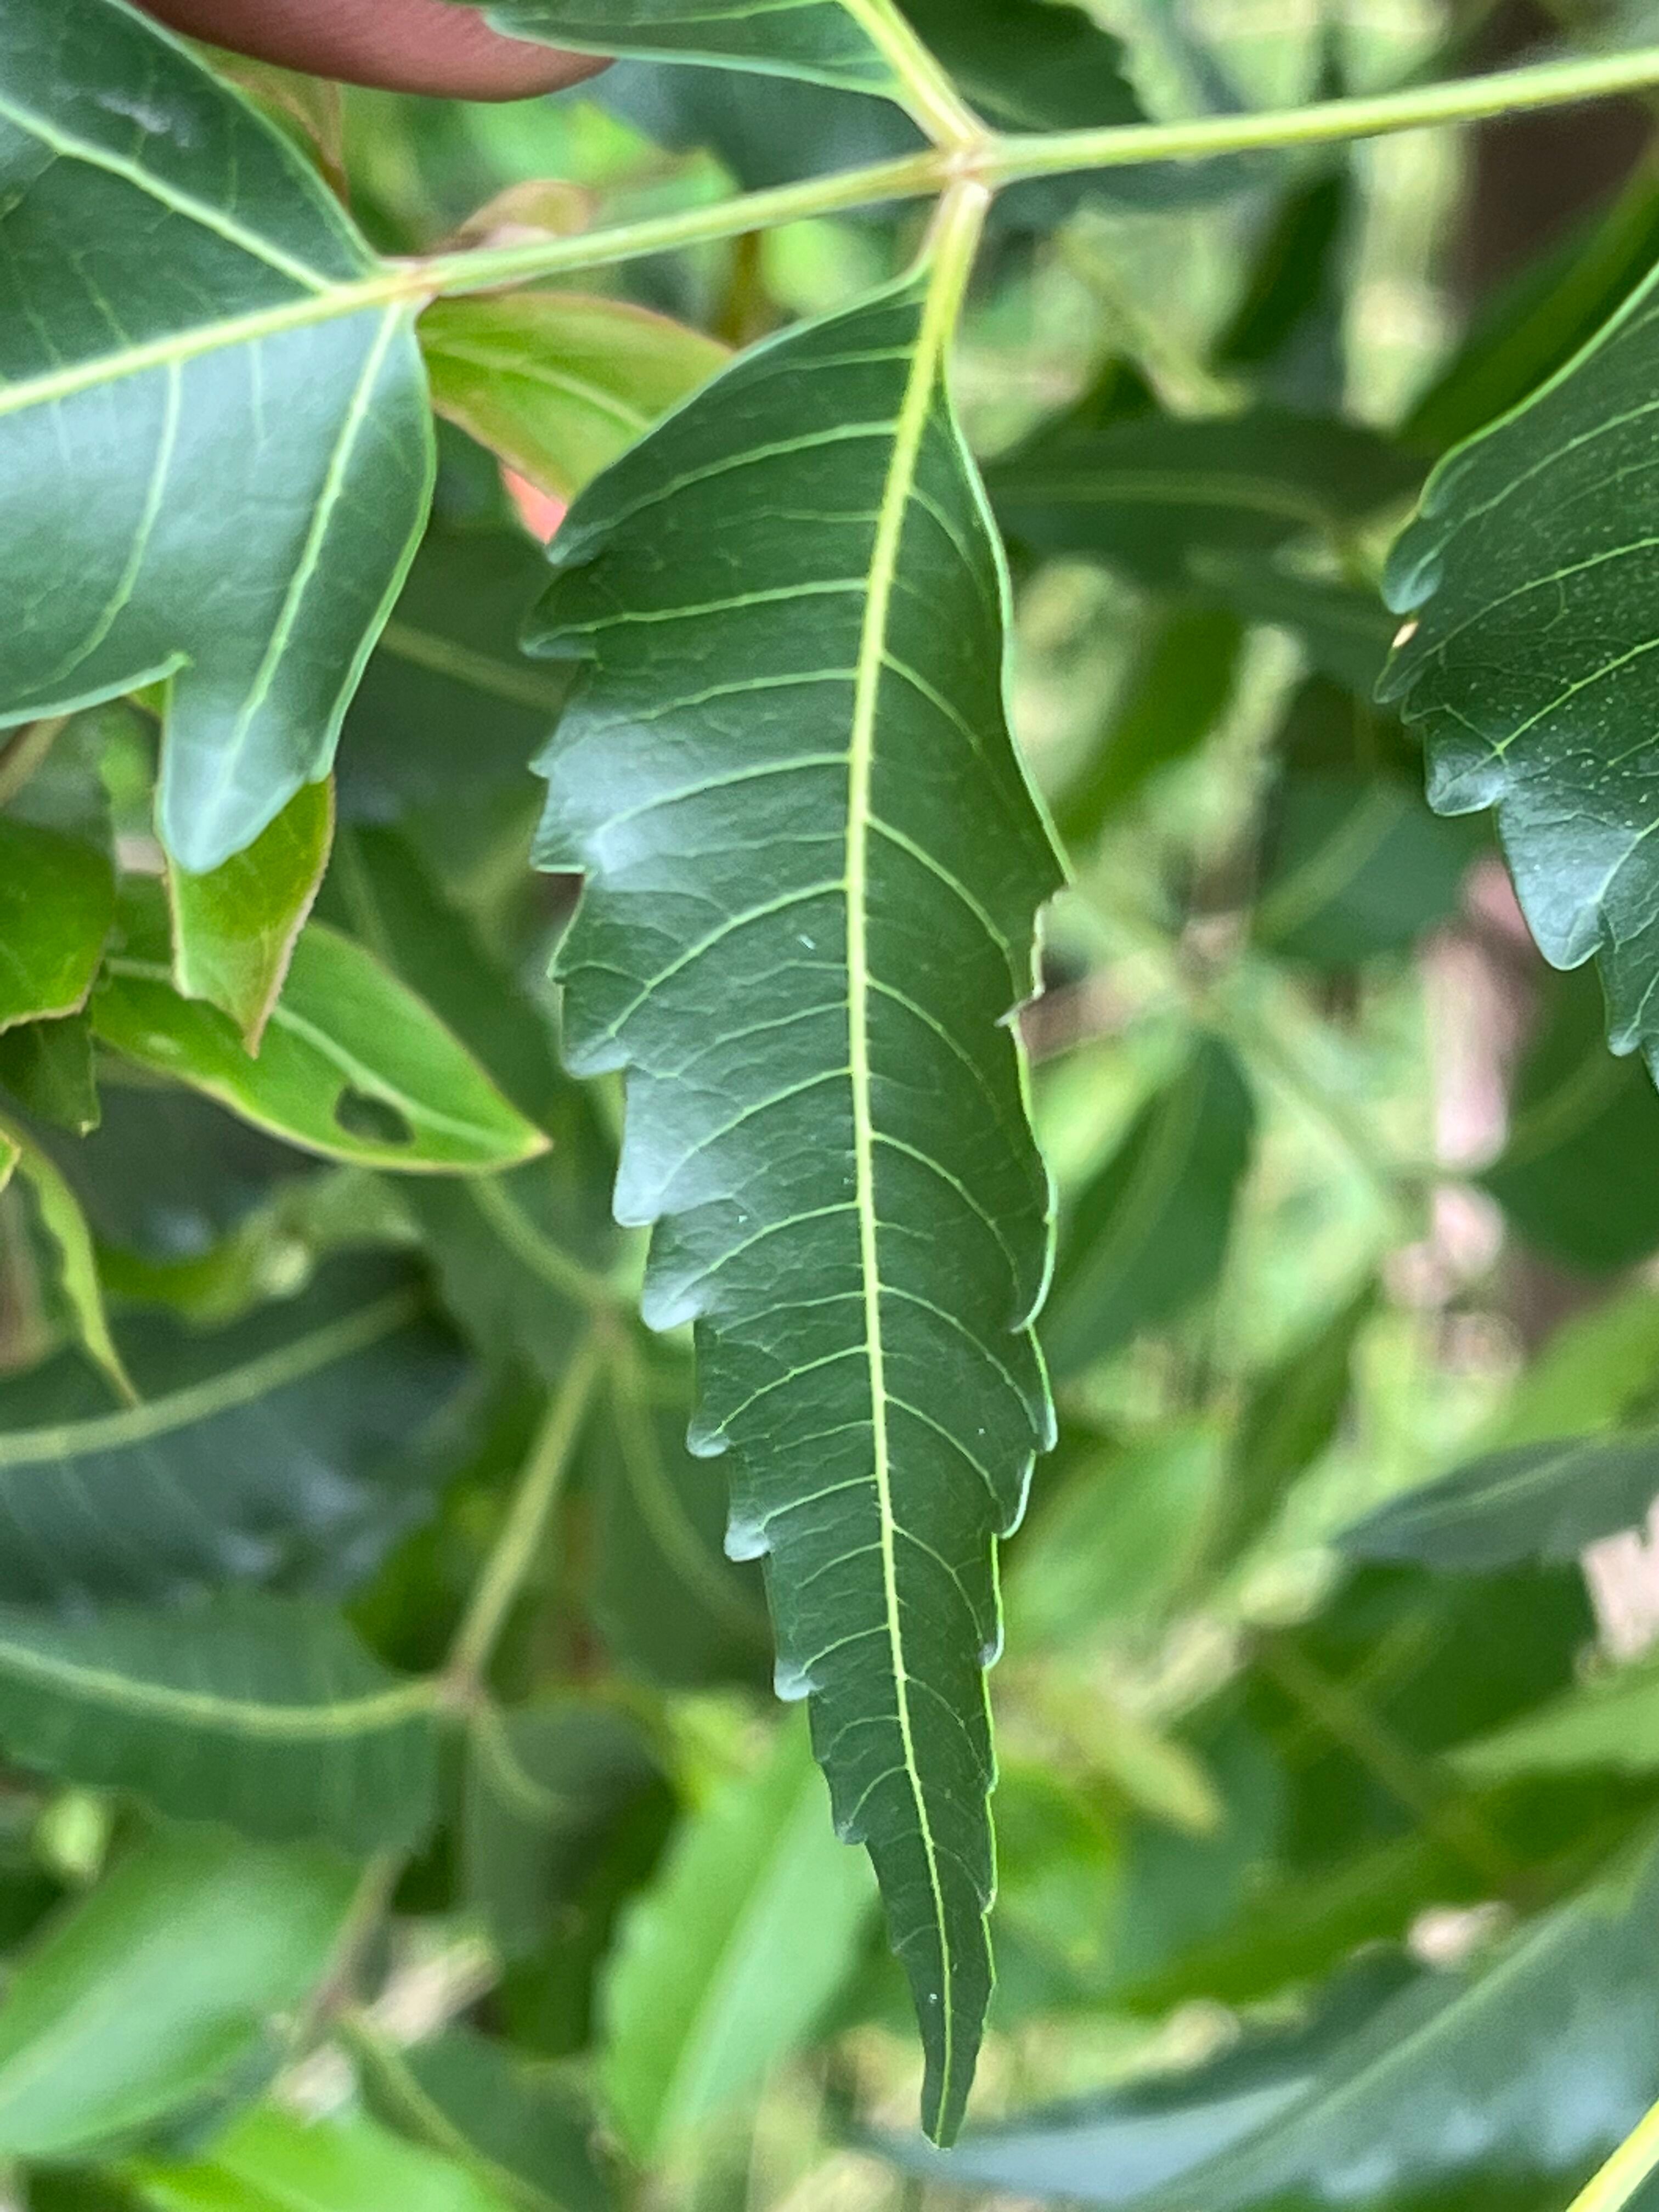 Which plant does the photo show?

neem
